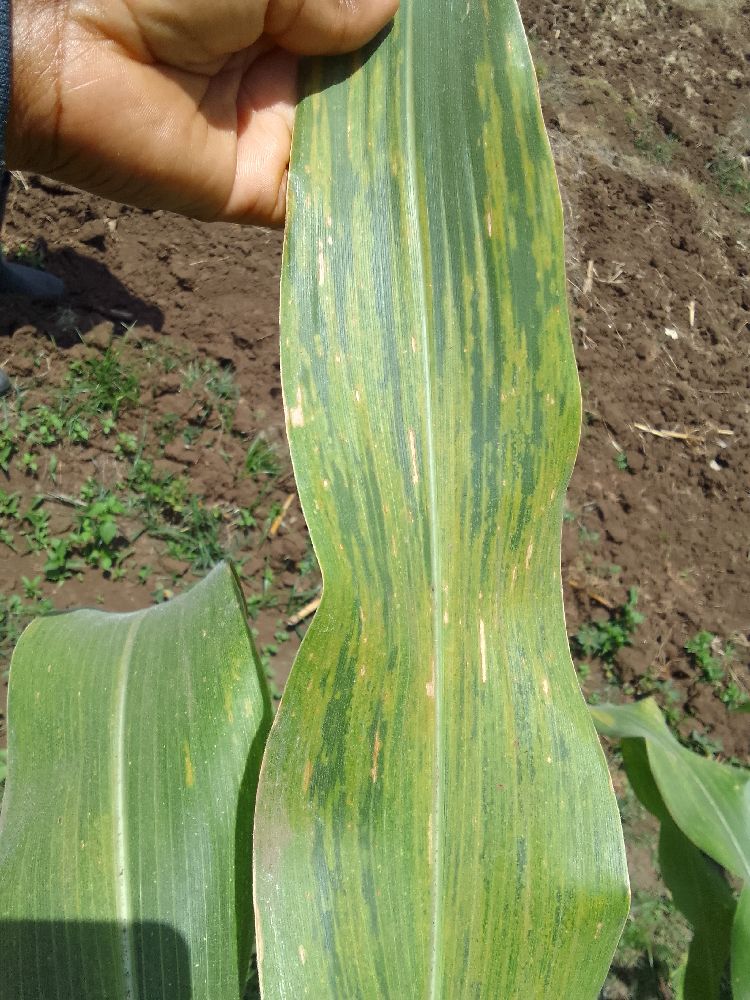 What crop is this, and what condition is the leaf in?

maize, maize lethal necrosis
